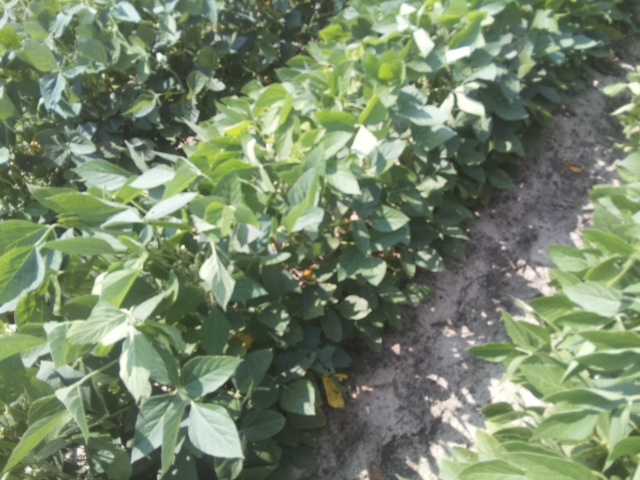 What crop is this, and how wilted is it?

soybean, leaves with no wilting
